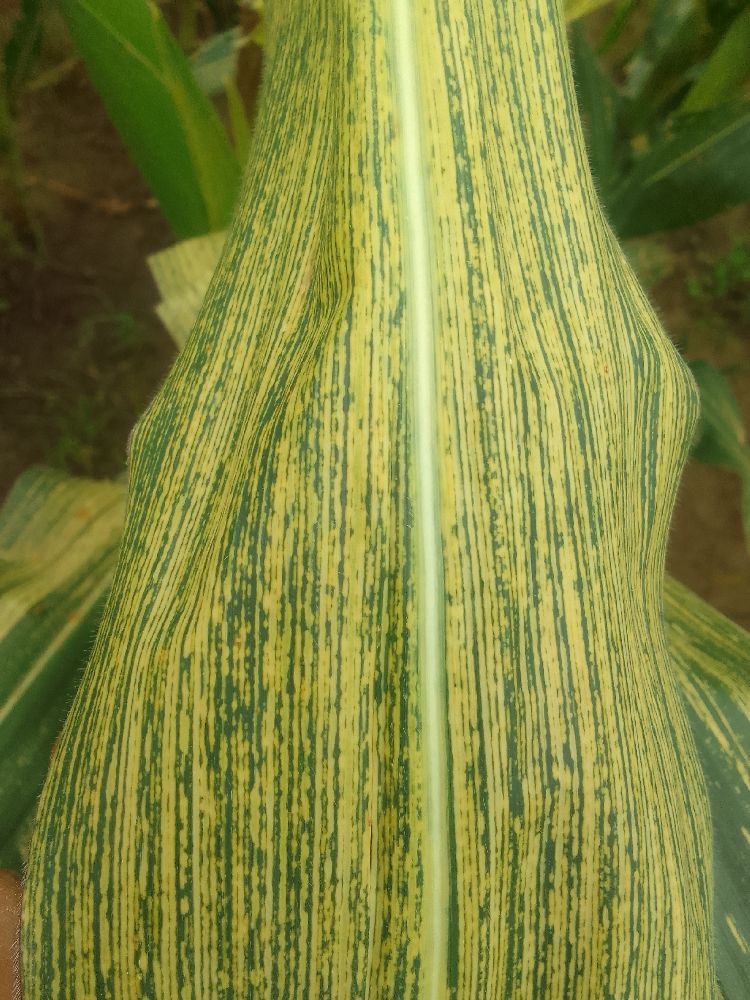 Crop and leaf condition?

maize, maize streak virus
